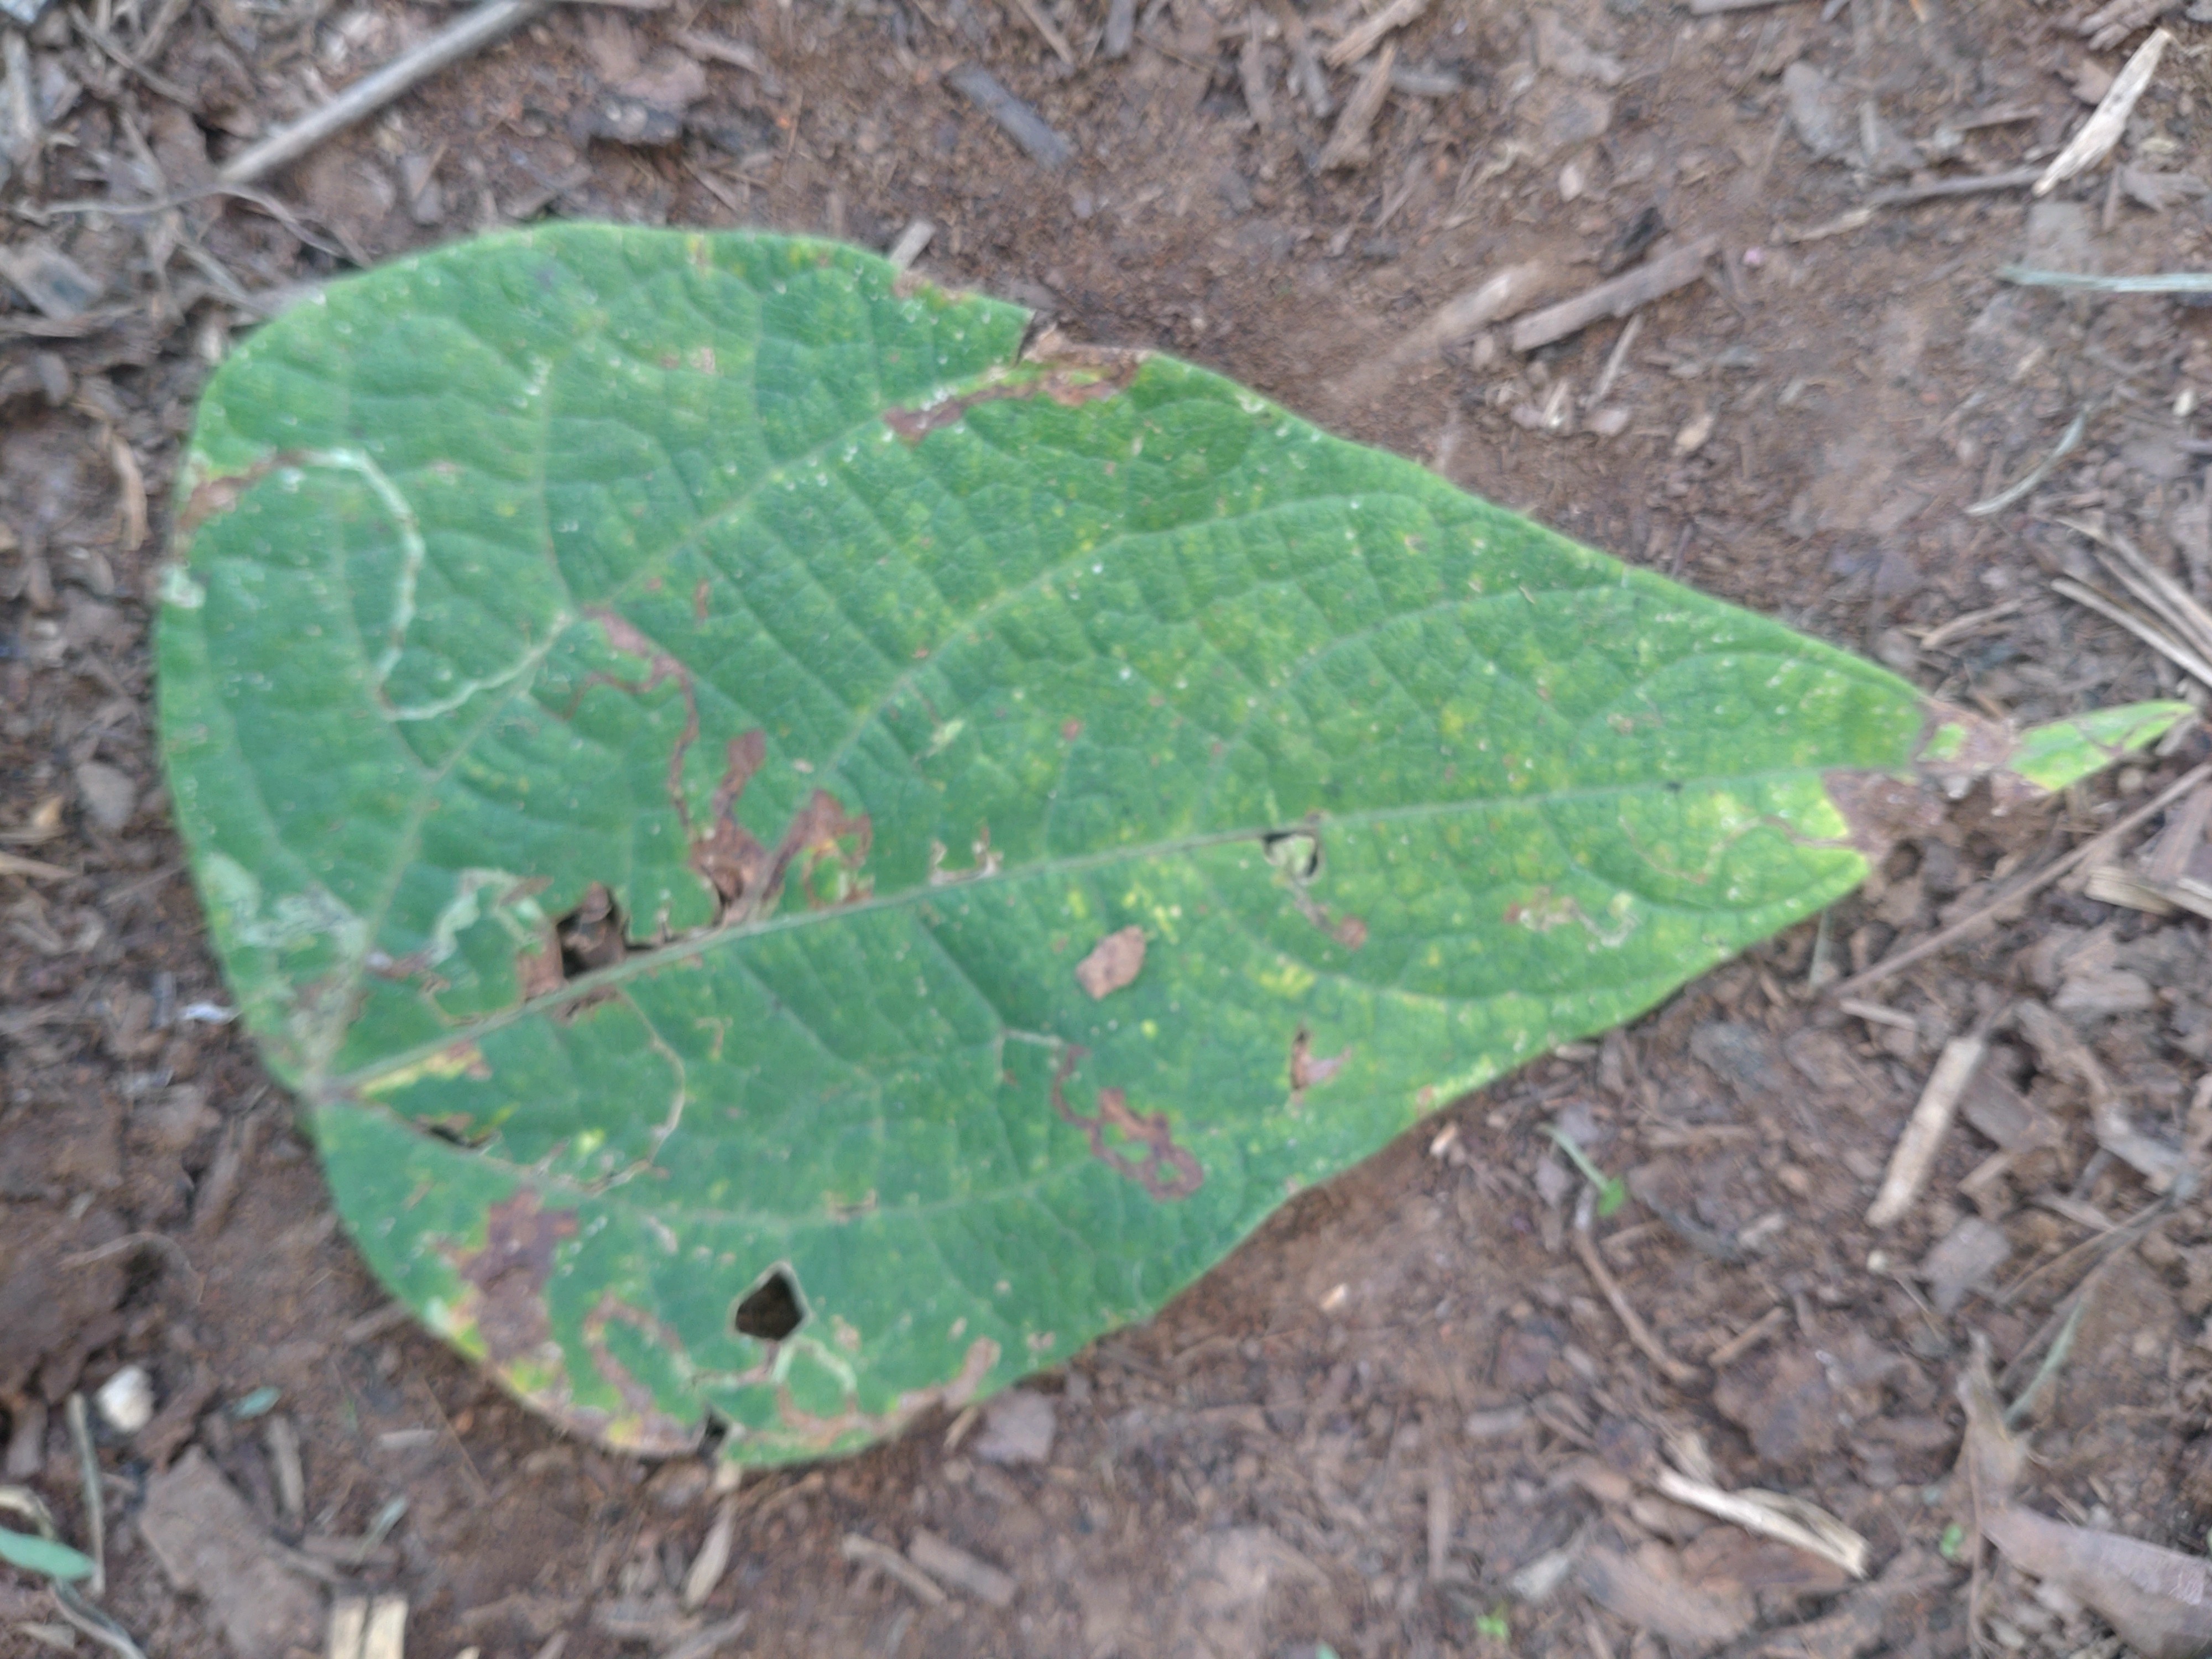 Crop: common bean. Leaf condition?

anthracnose
